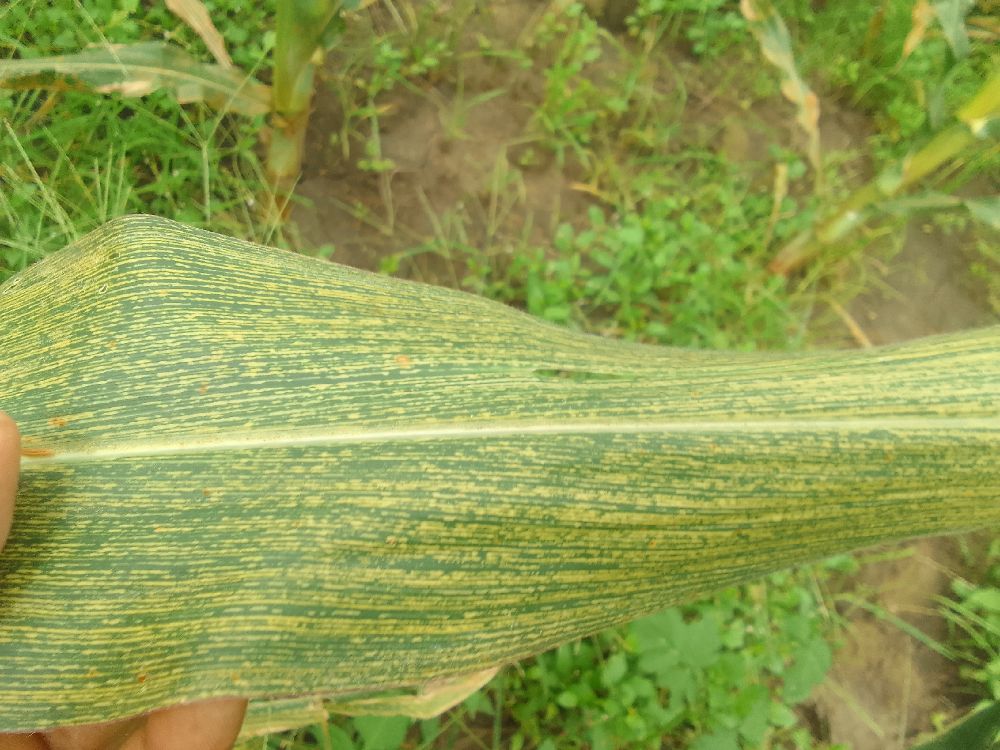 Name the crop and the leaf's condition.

maize, maize streak virus
